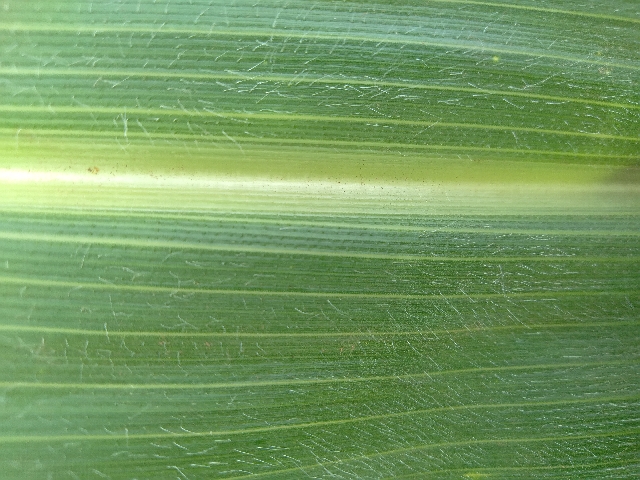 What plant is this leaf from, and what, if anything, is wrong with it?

maize, healthy
